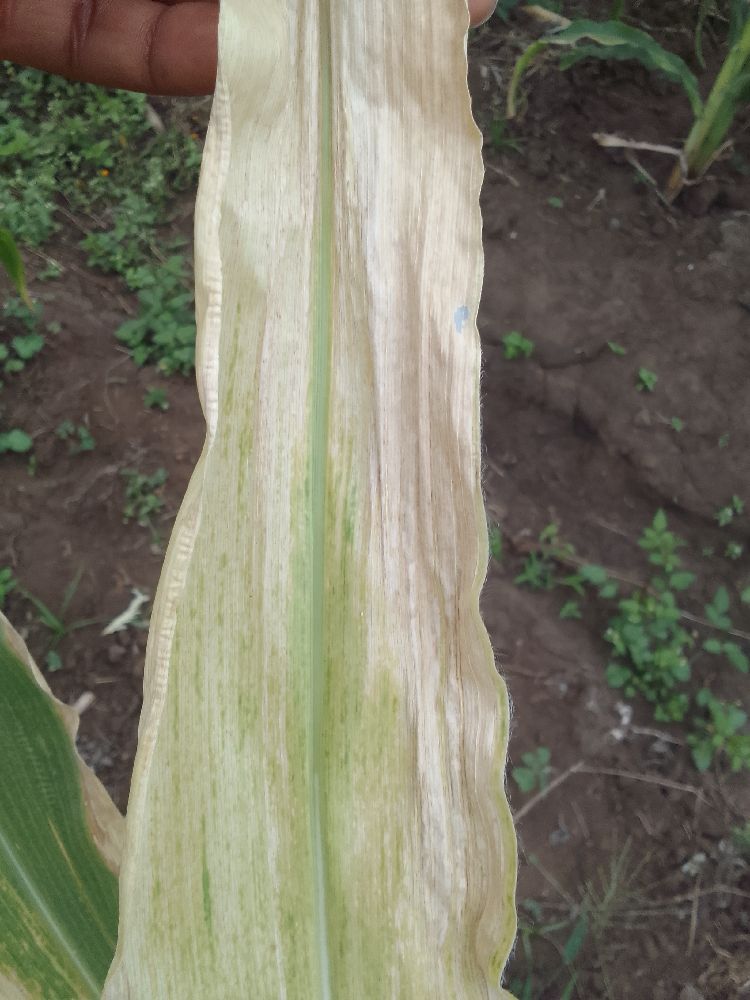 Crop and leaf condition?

maize, maize lethal necrosis
